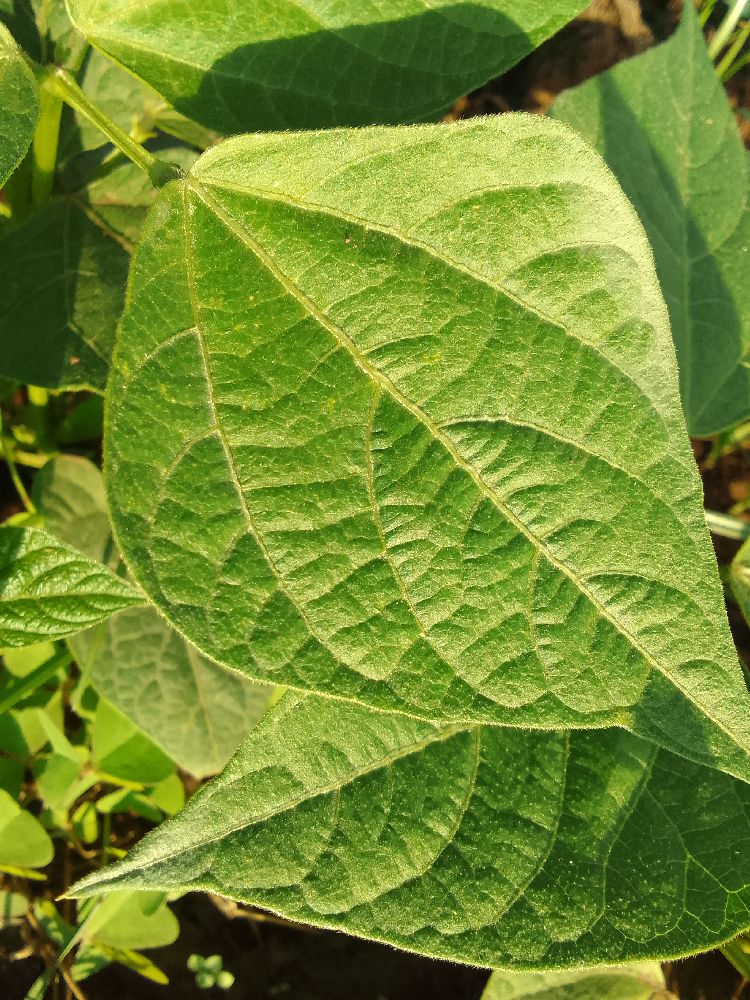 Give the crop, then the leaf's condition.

common bean, healthy
